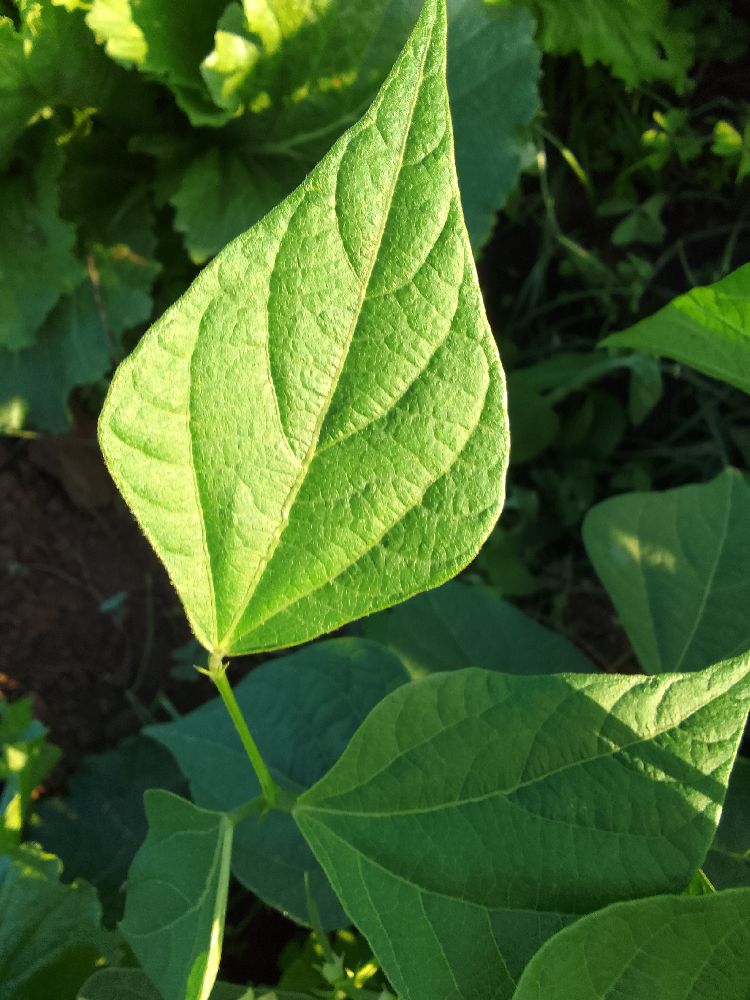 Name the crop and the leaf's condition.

common bean, healthy
